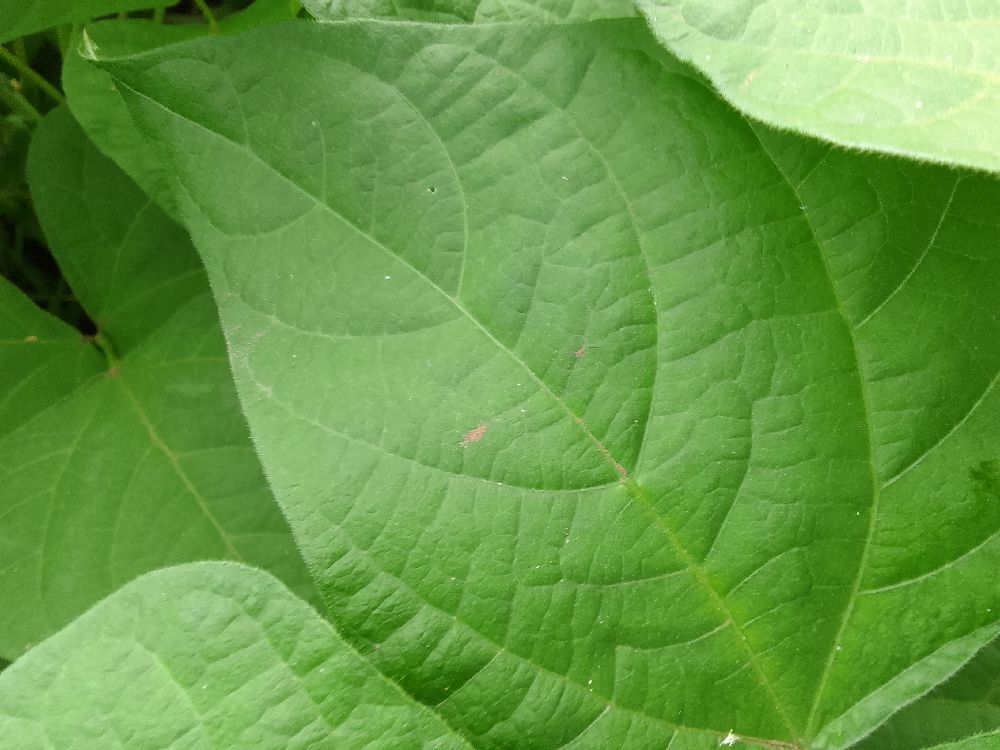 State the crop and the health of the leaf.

common bean, healthy
